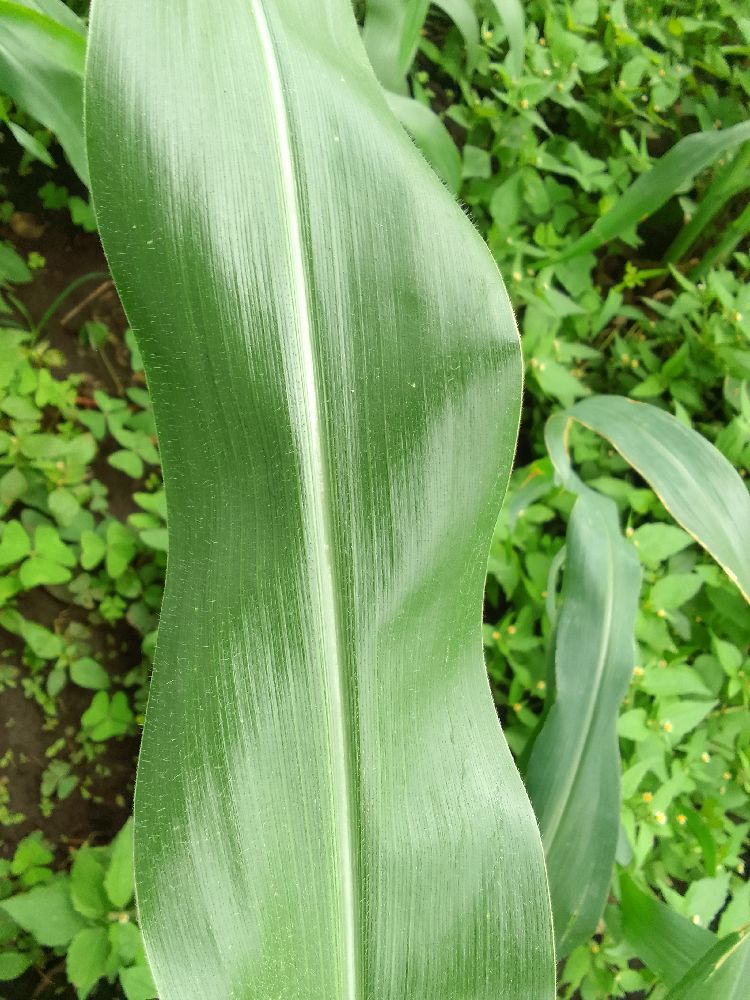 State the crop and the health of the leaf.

maize, healthy
